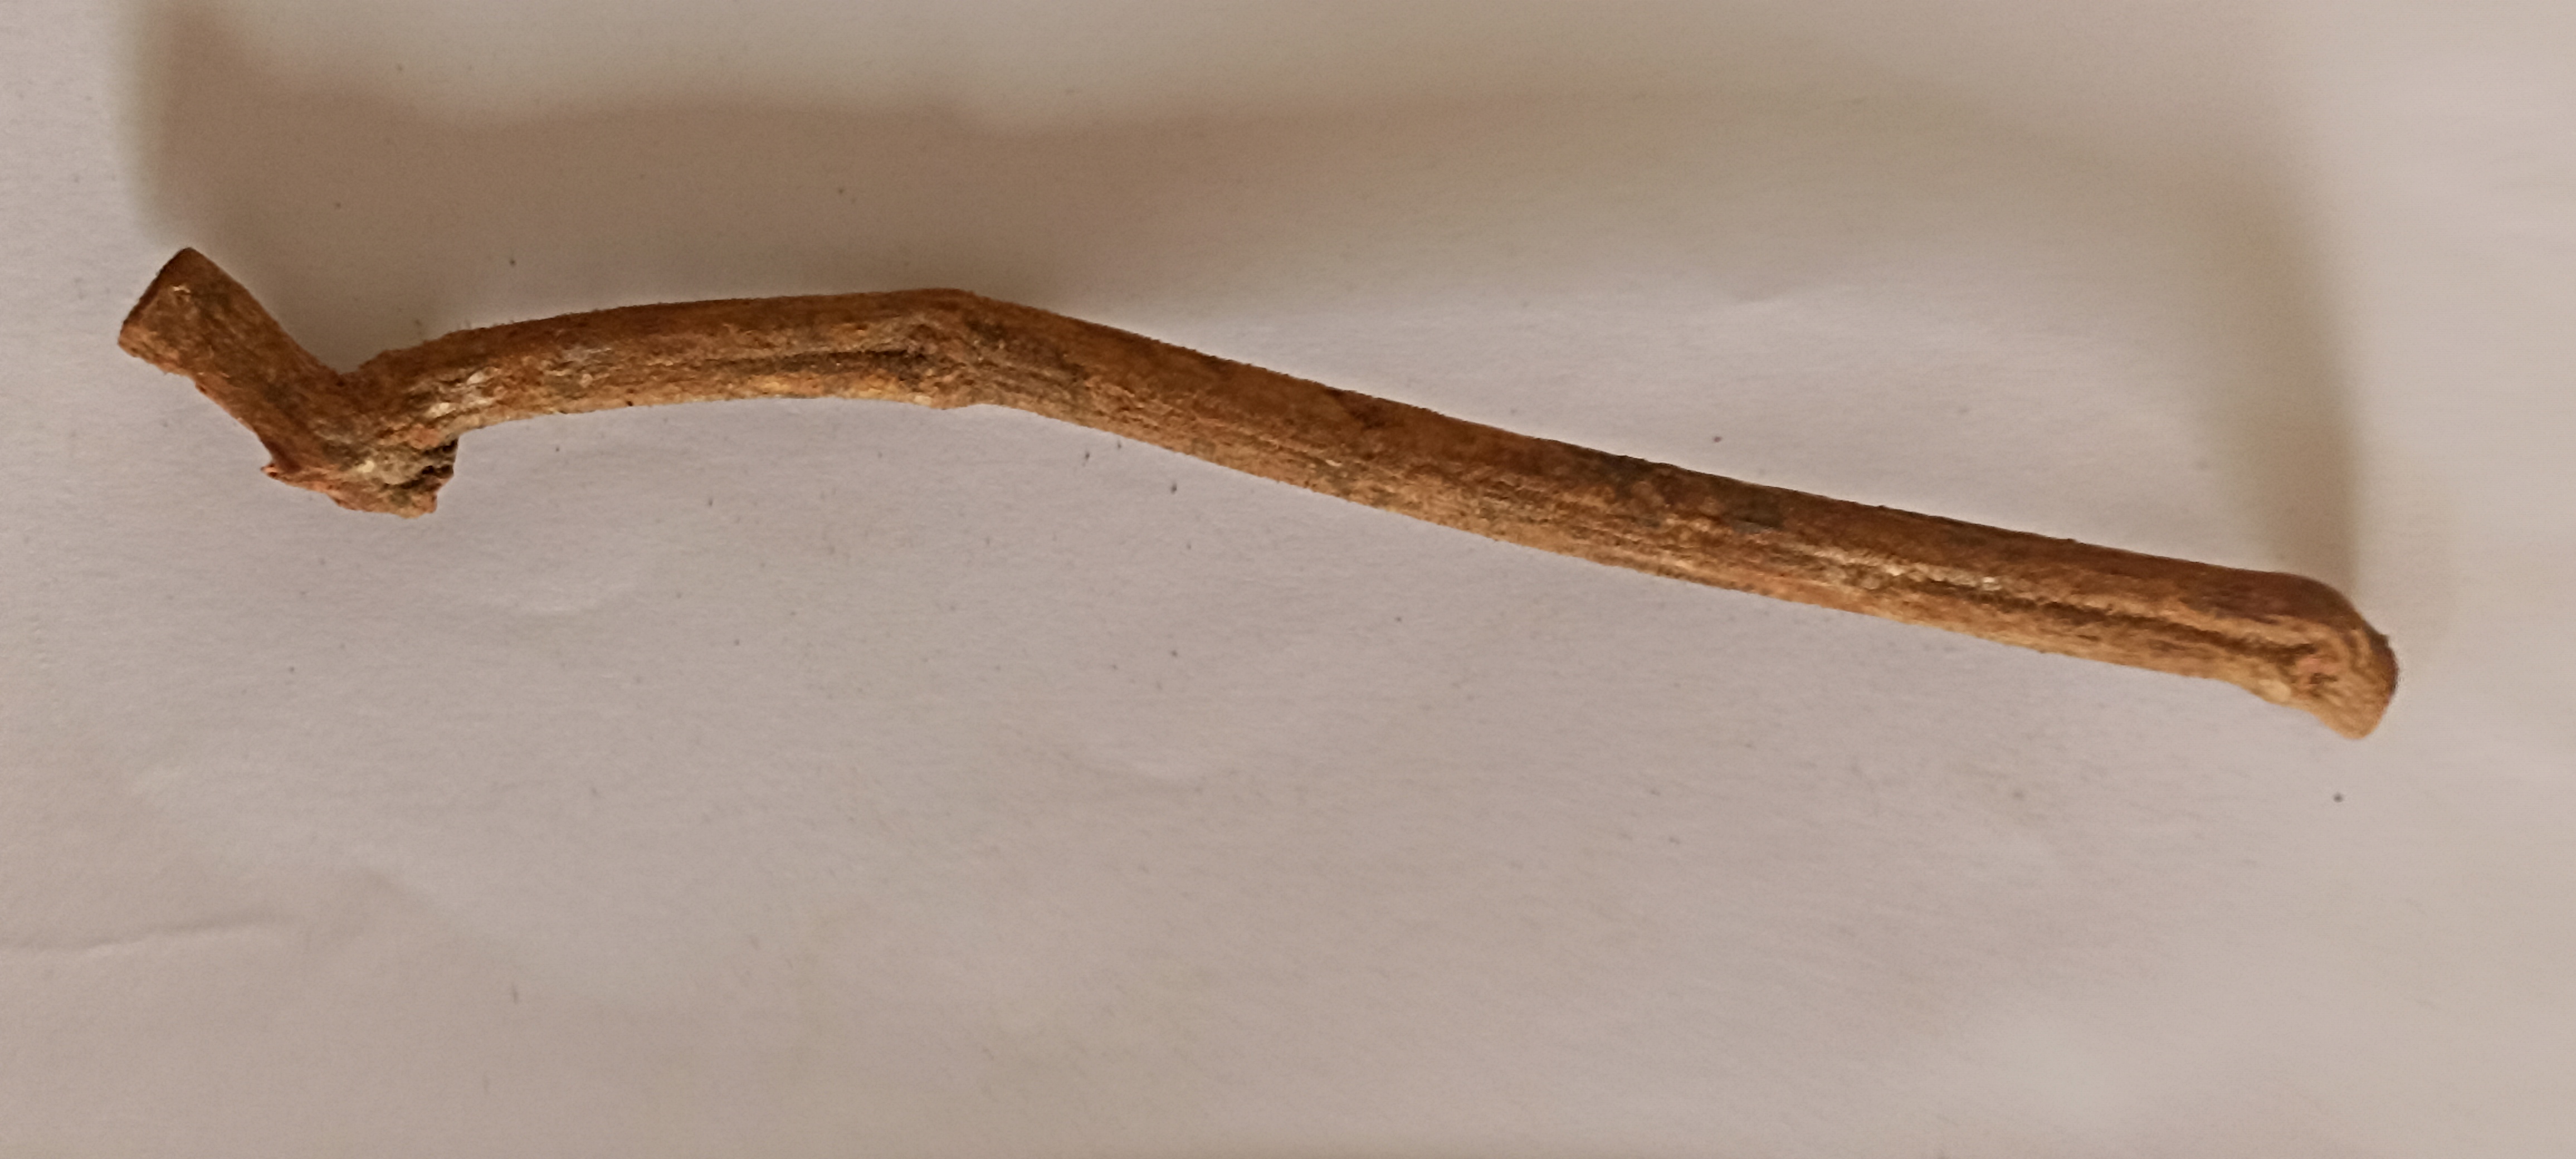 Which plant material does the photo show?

manjistha
